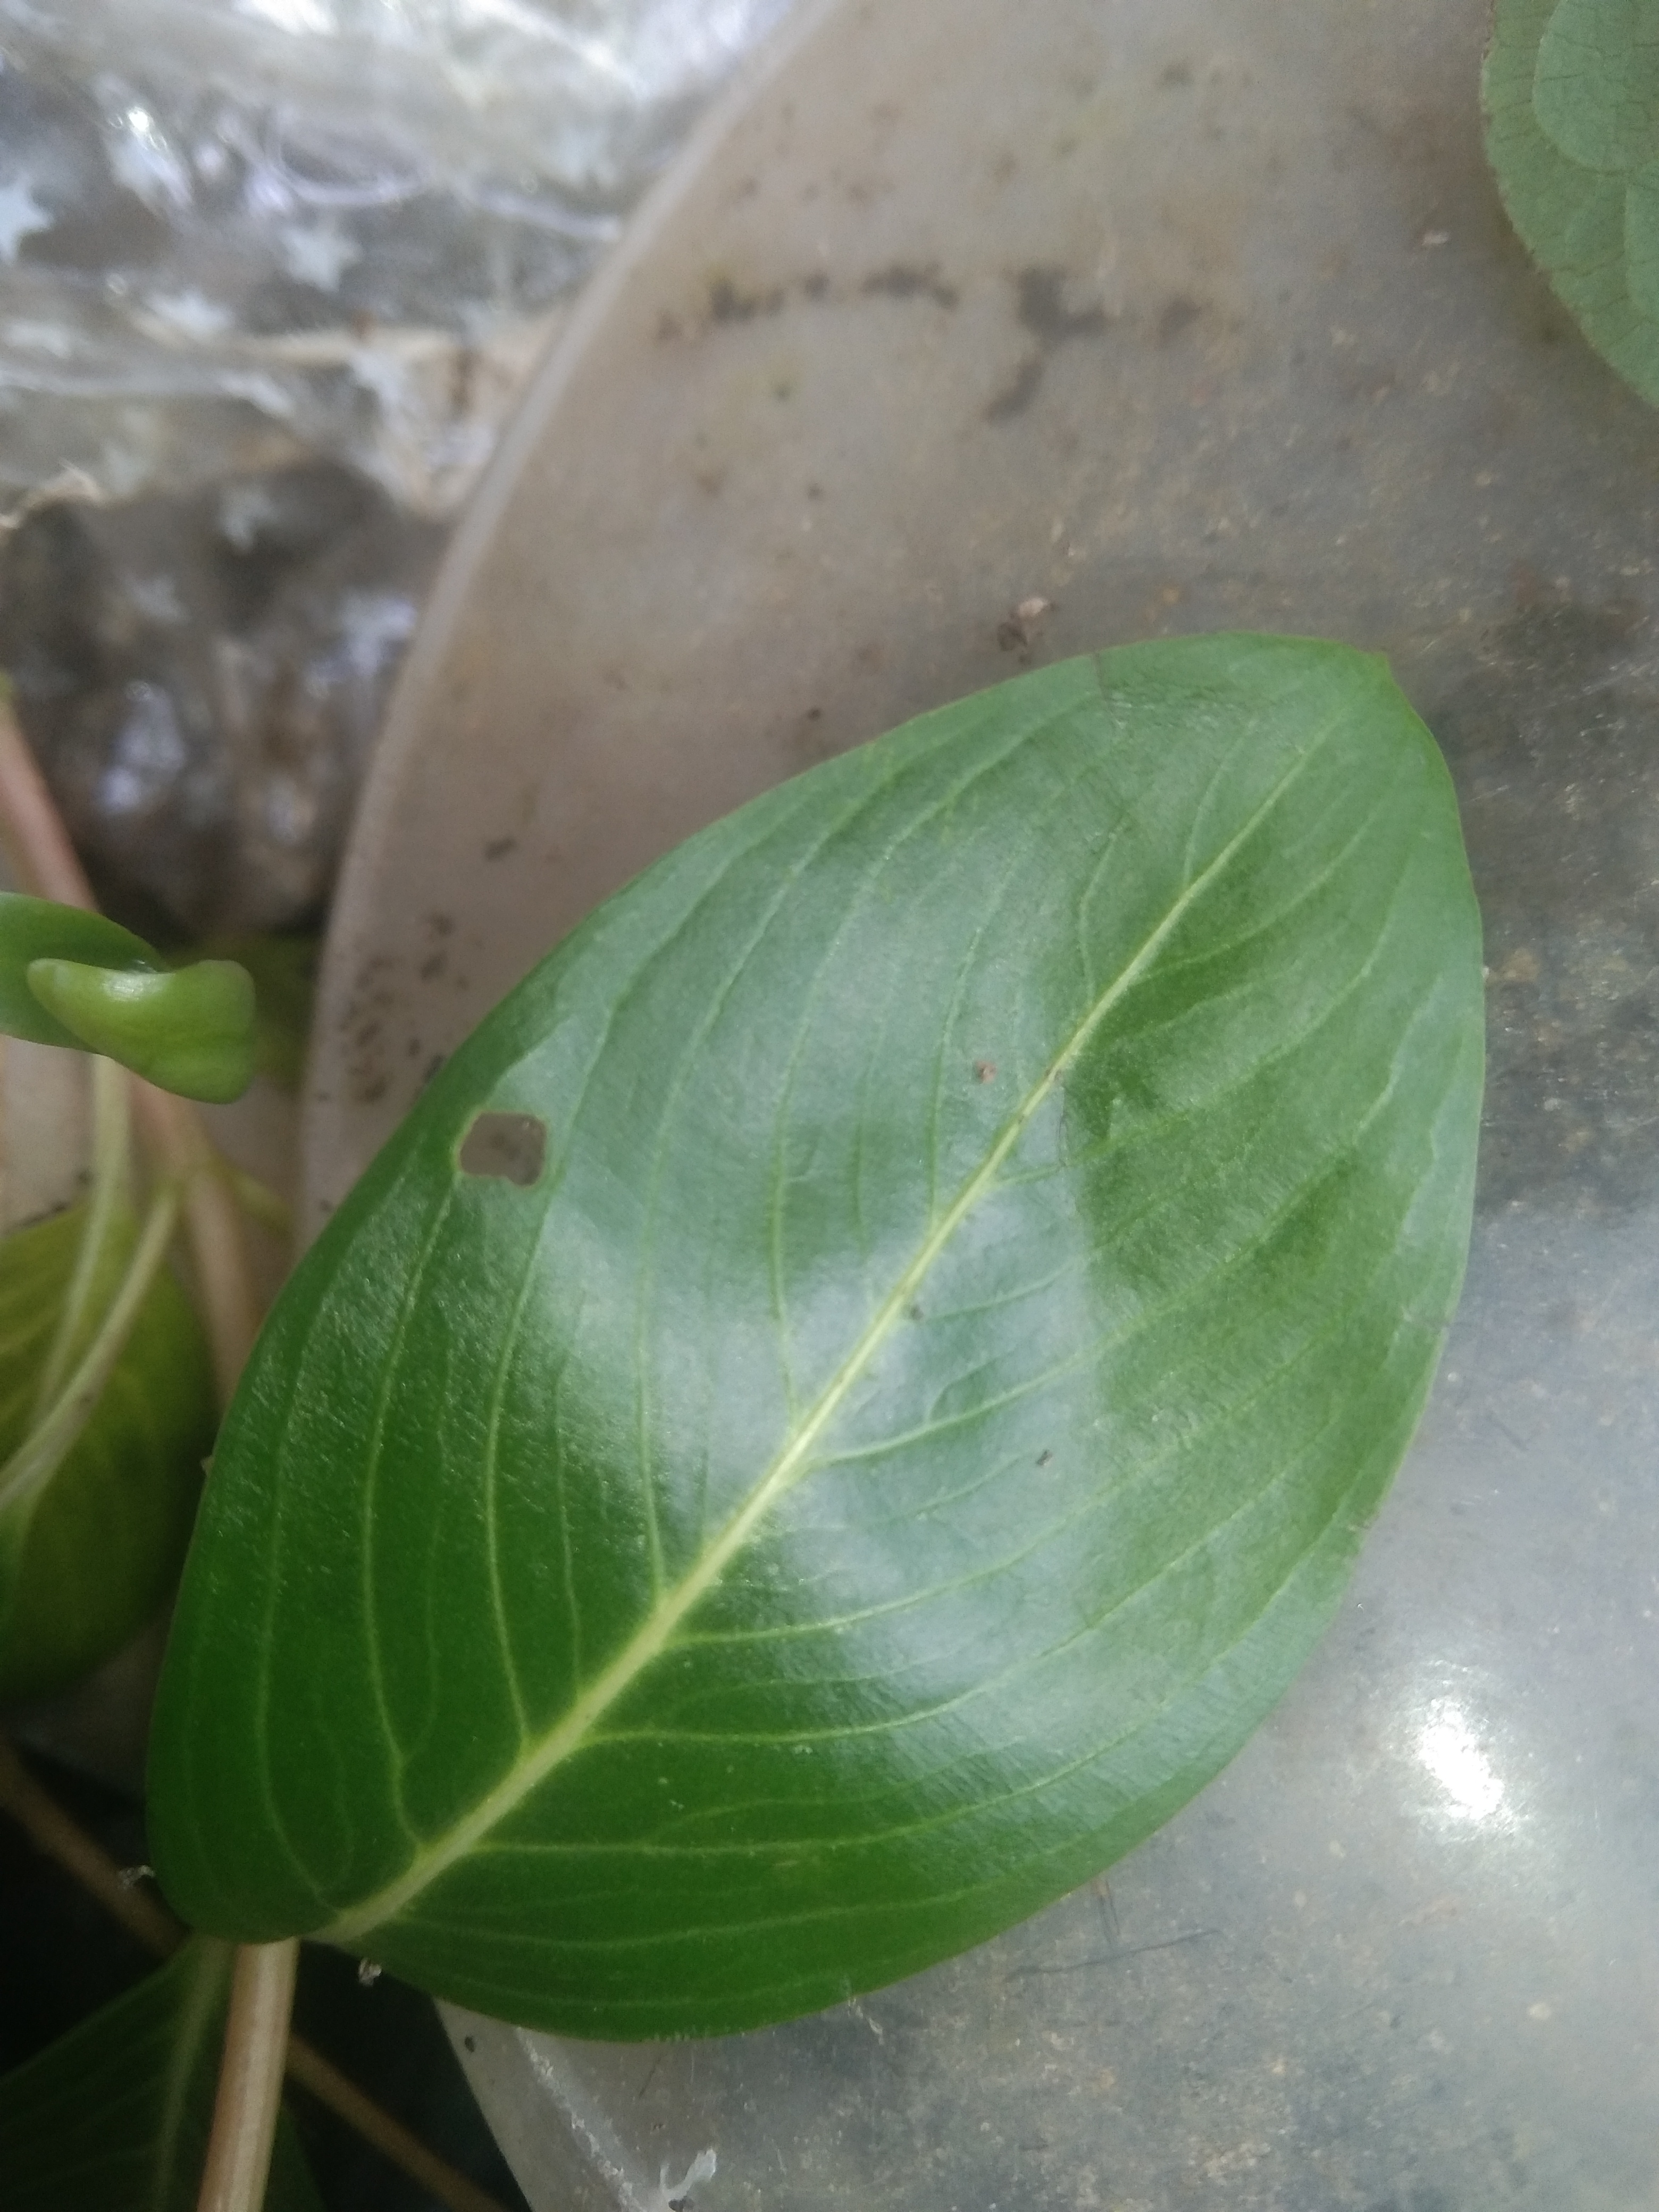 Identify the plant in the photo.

rose periwinkle
